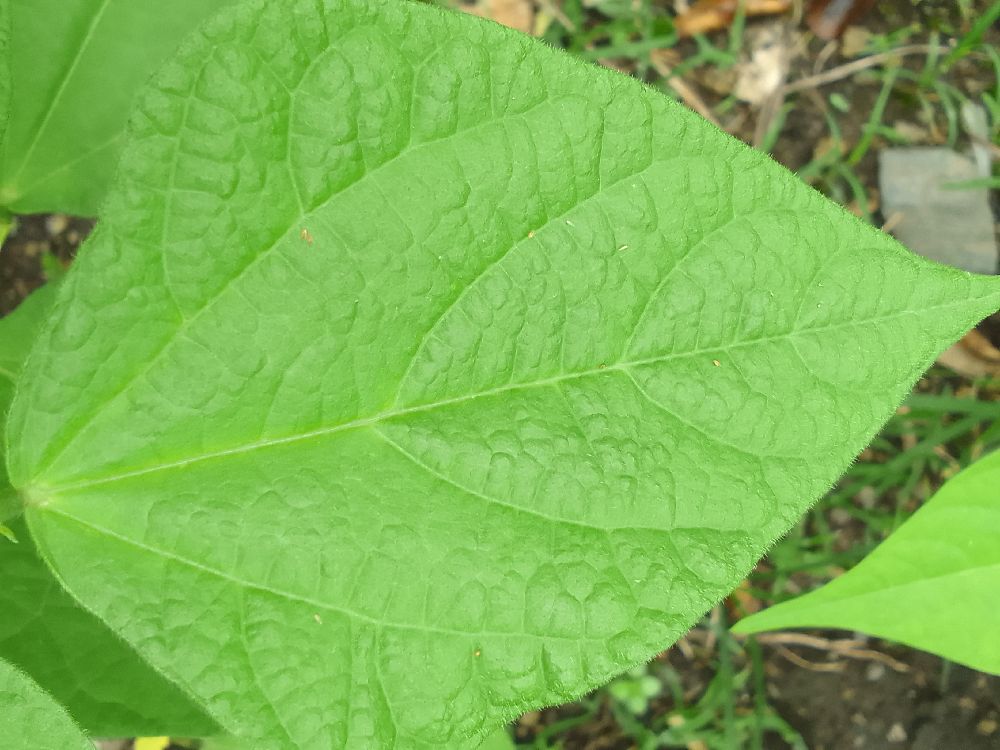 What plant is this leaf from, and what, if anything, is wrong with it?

common bean, healthy
